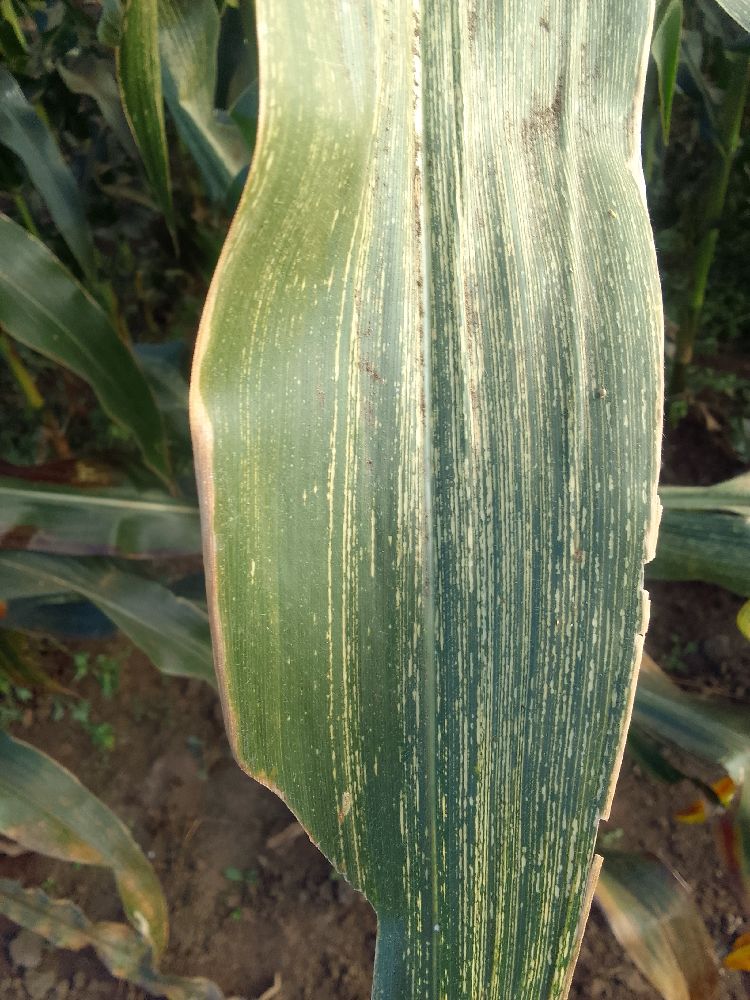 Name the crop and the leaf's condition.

maize, maize streak virus
